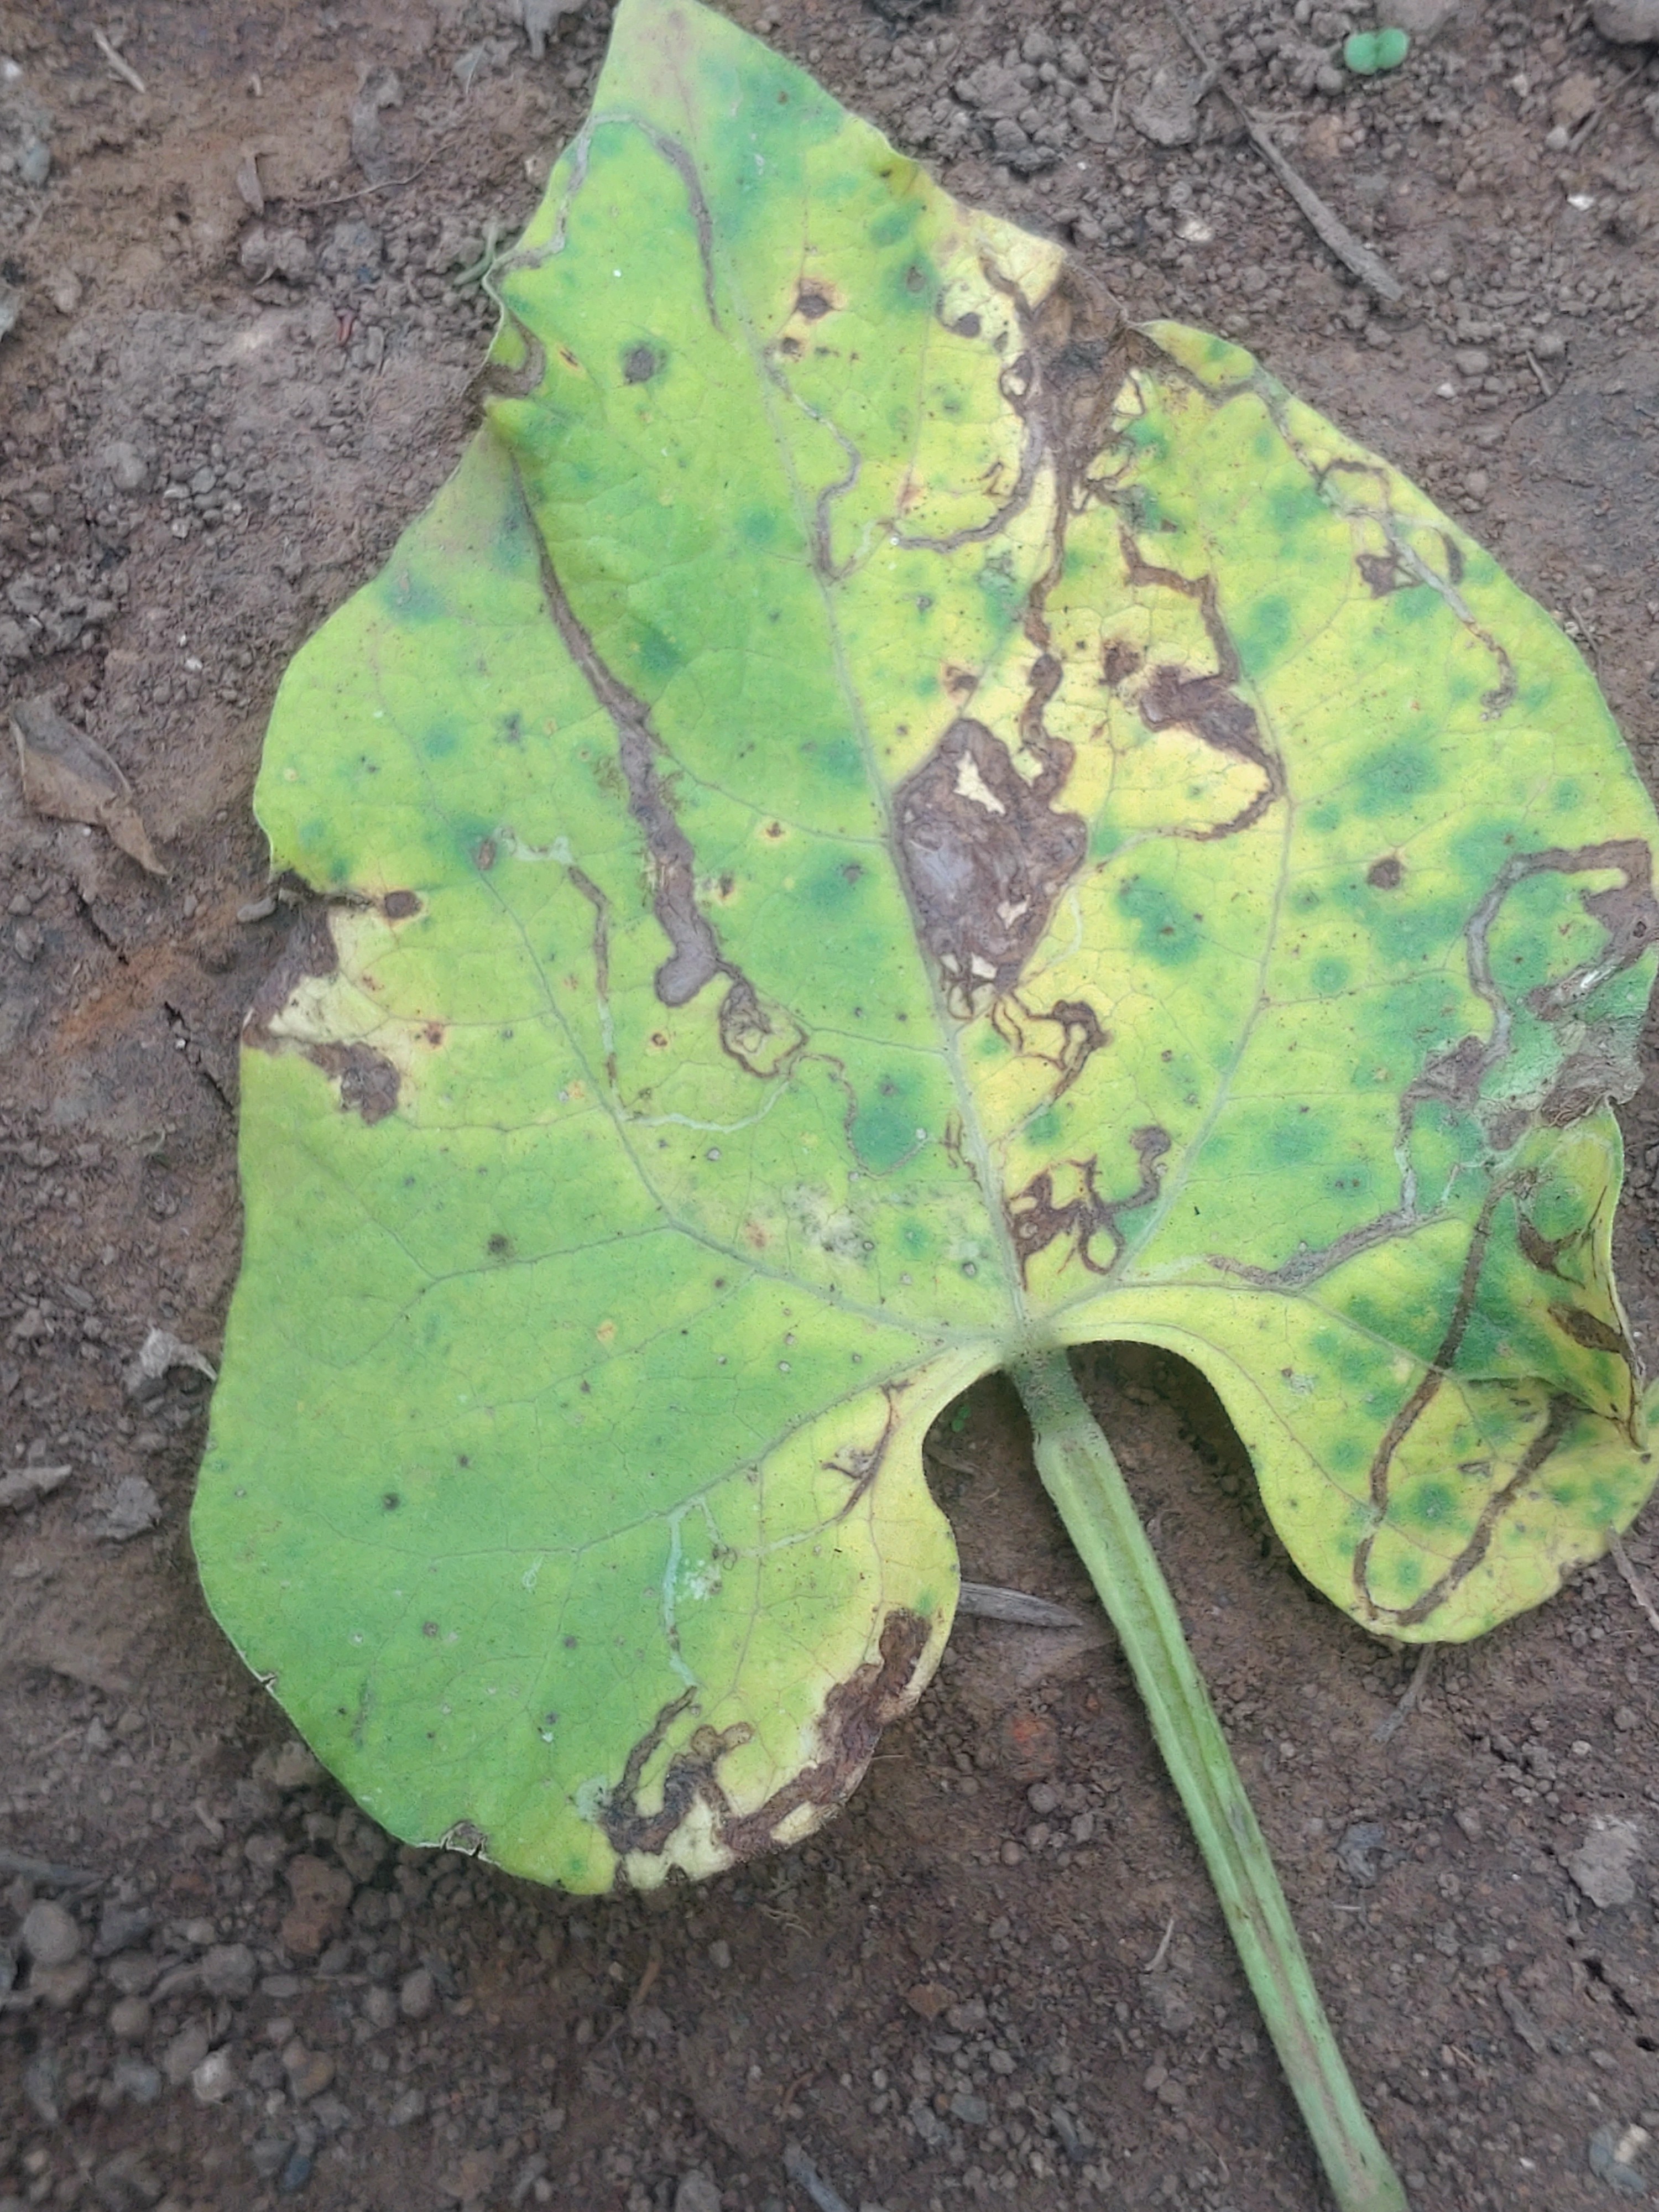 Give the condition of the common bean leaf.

anthracnose
